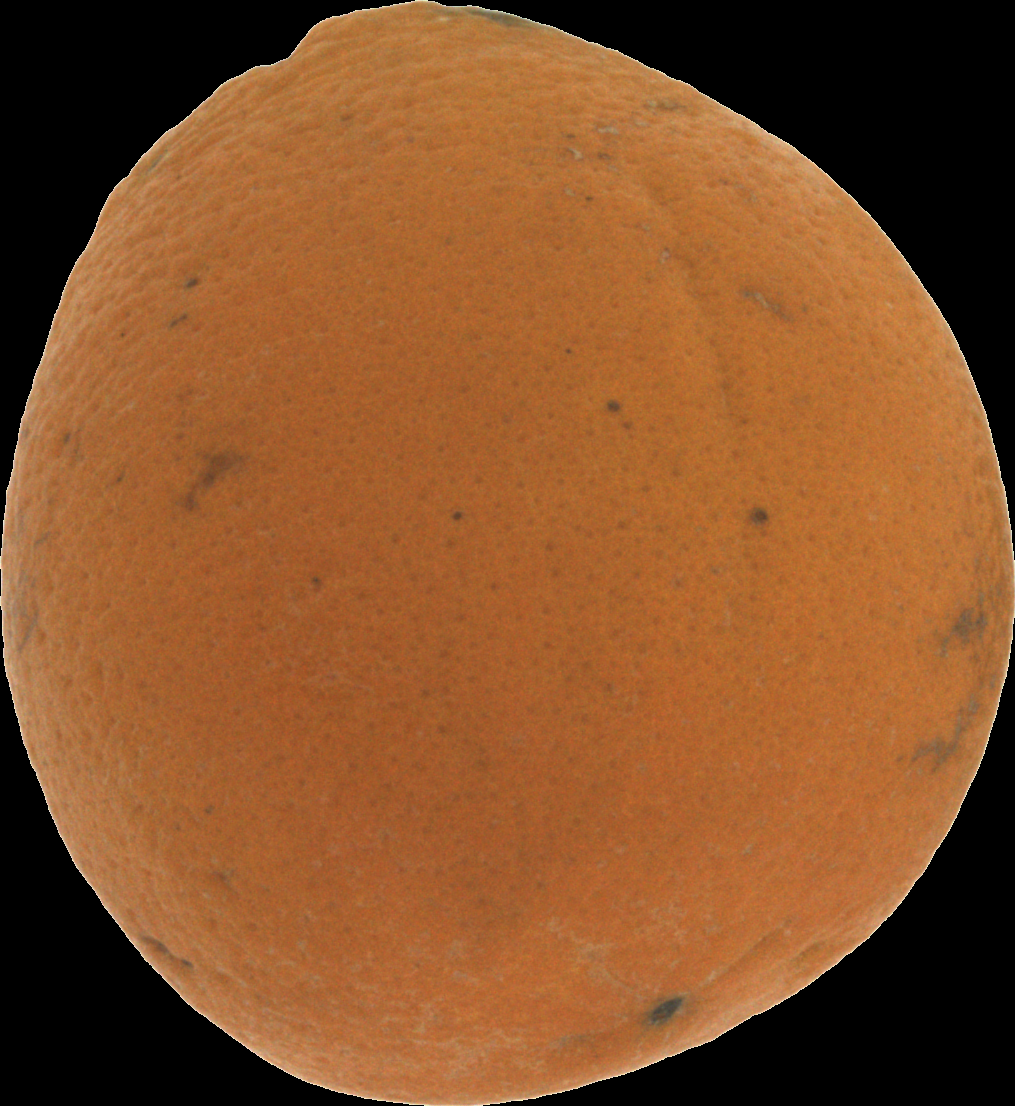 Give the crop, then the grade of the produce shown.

orange, bad
